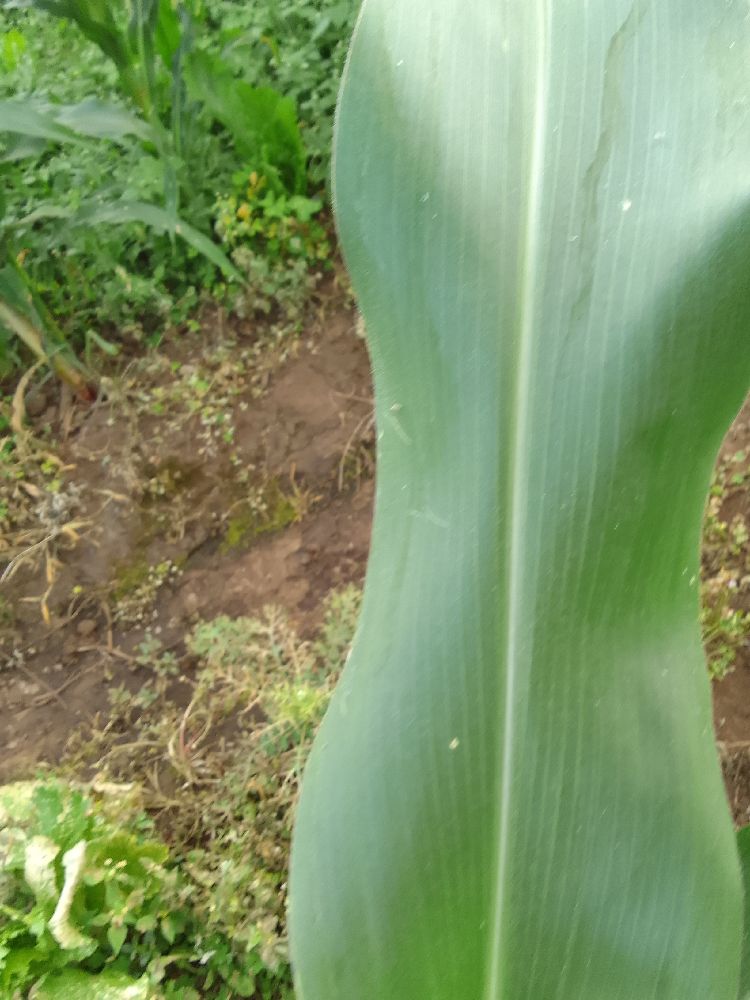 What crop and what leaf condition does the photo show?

maize, healthy
